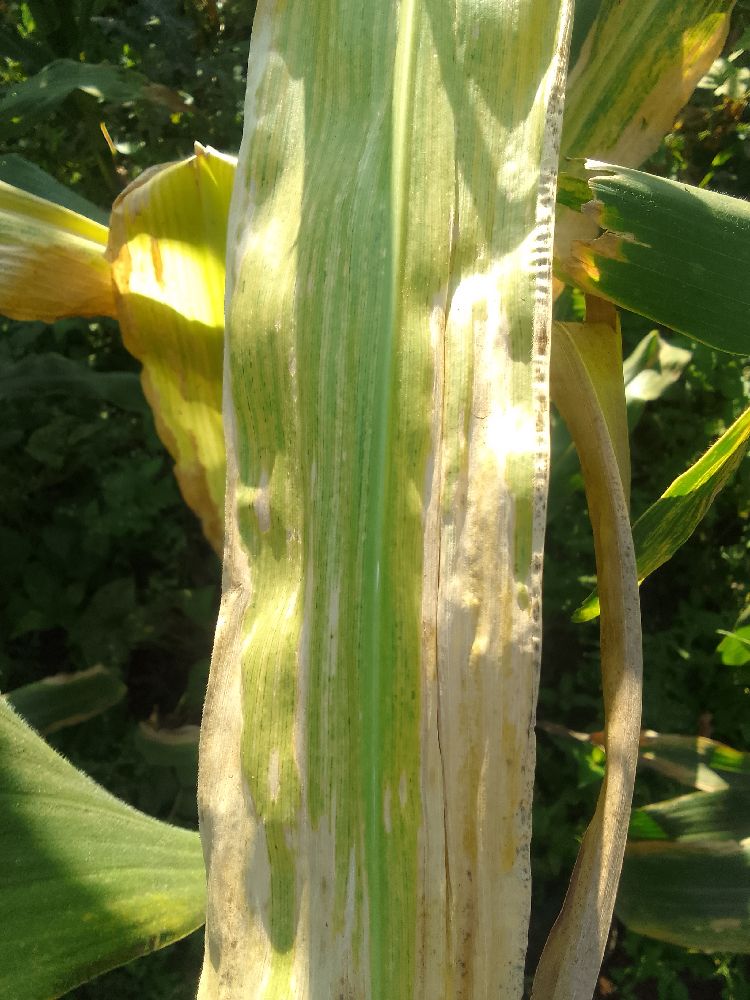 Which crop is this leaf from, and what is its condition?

maize, maize lethal necrosis
